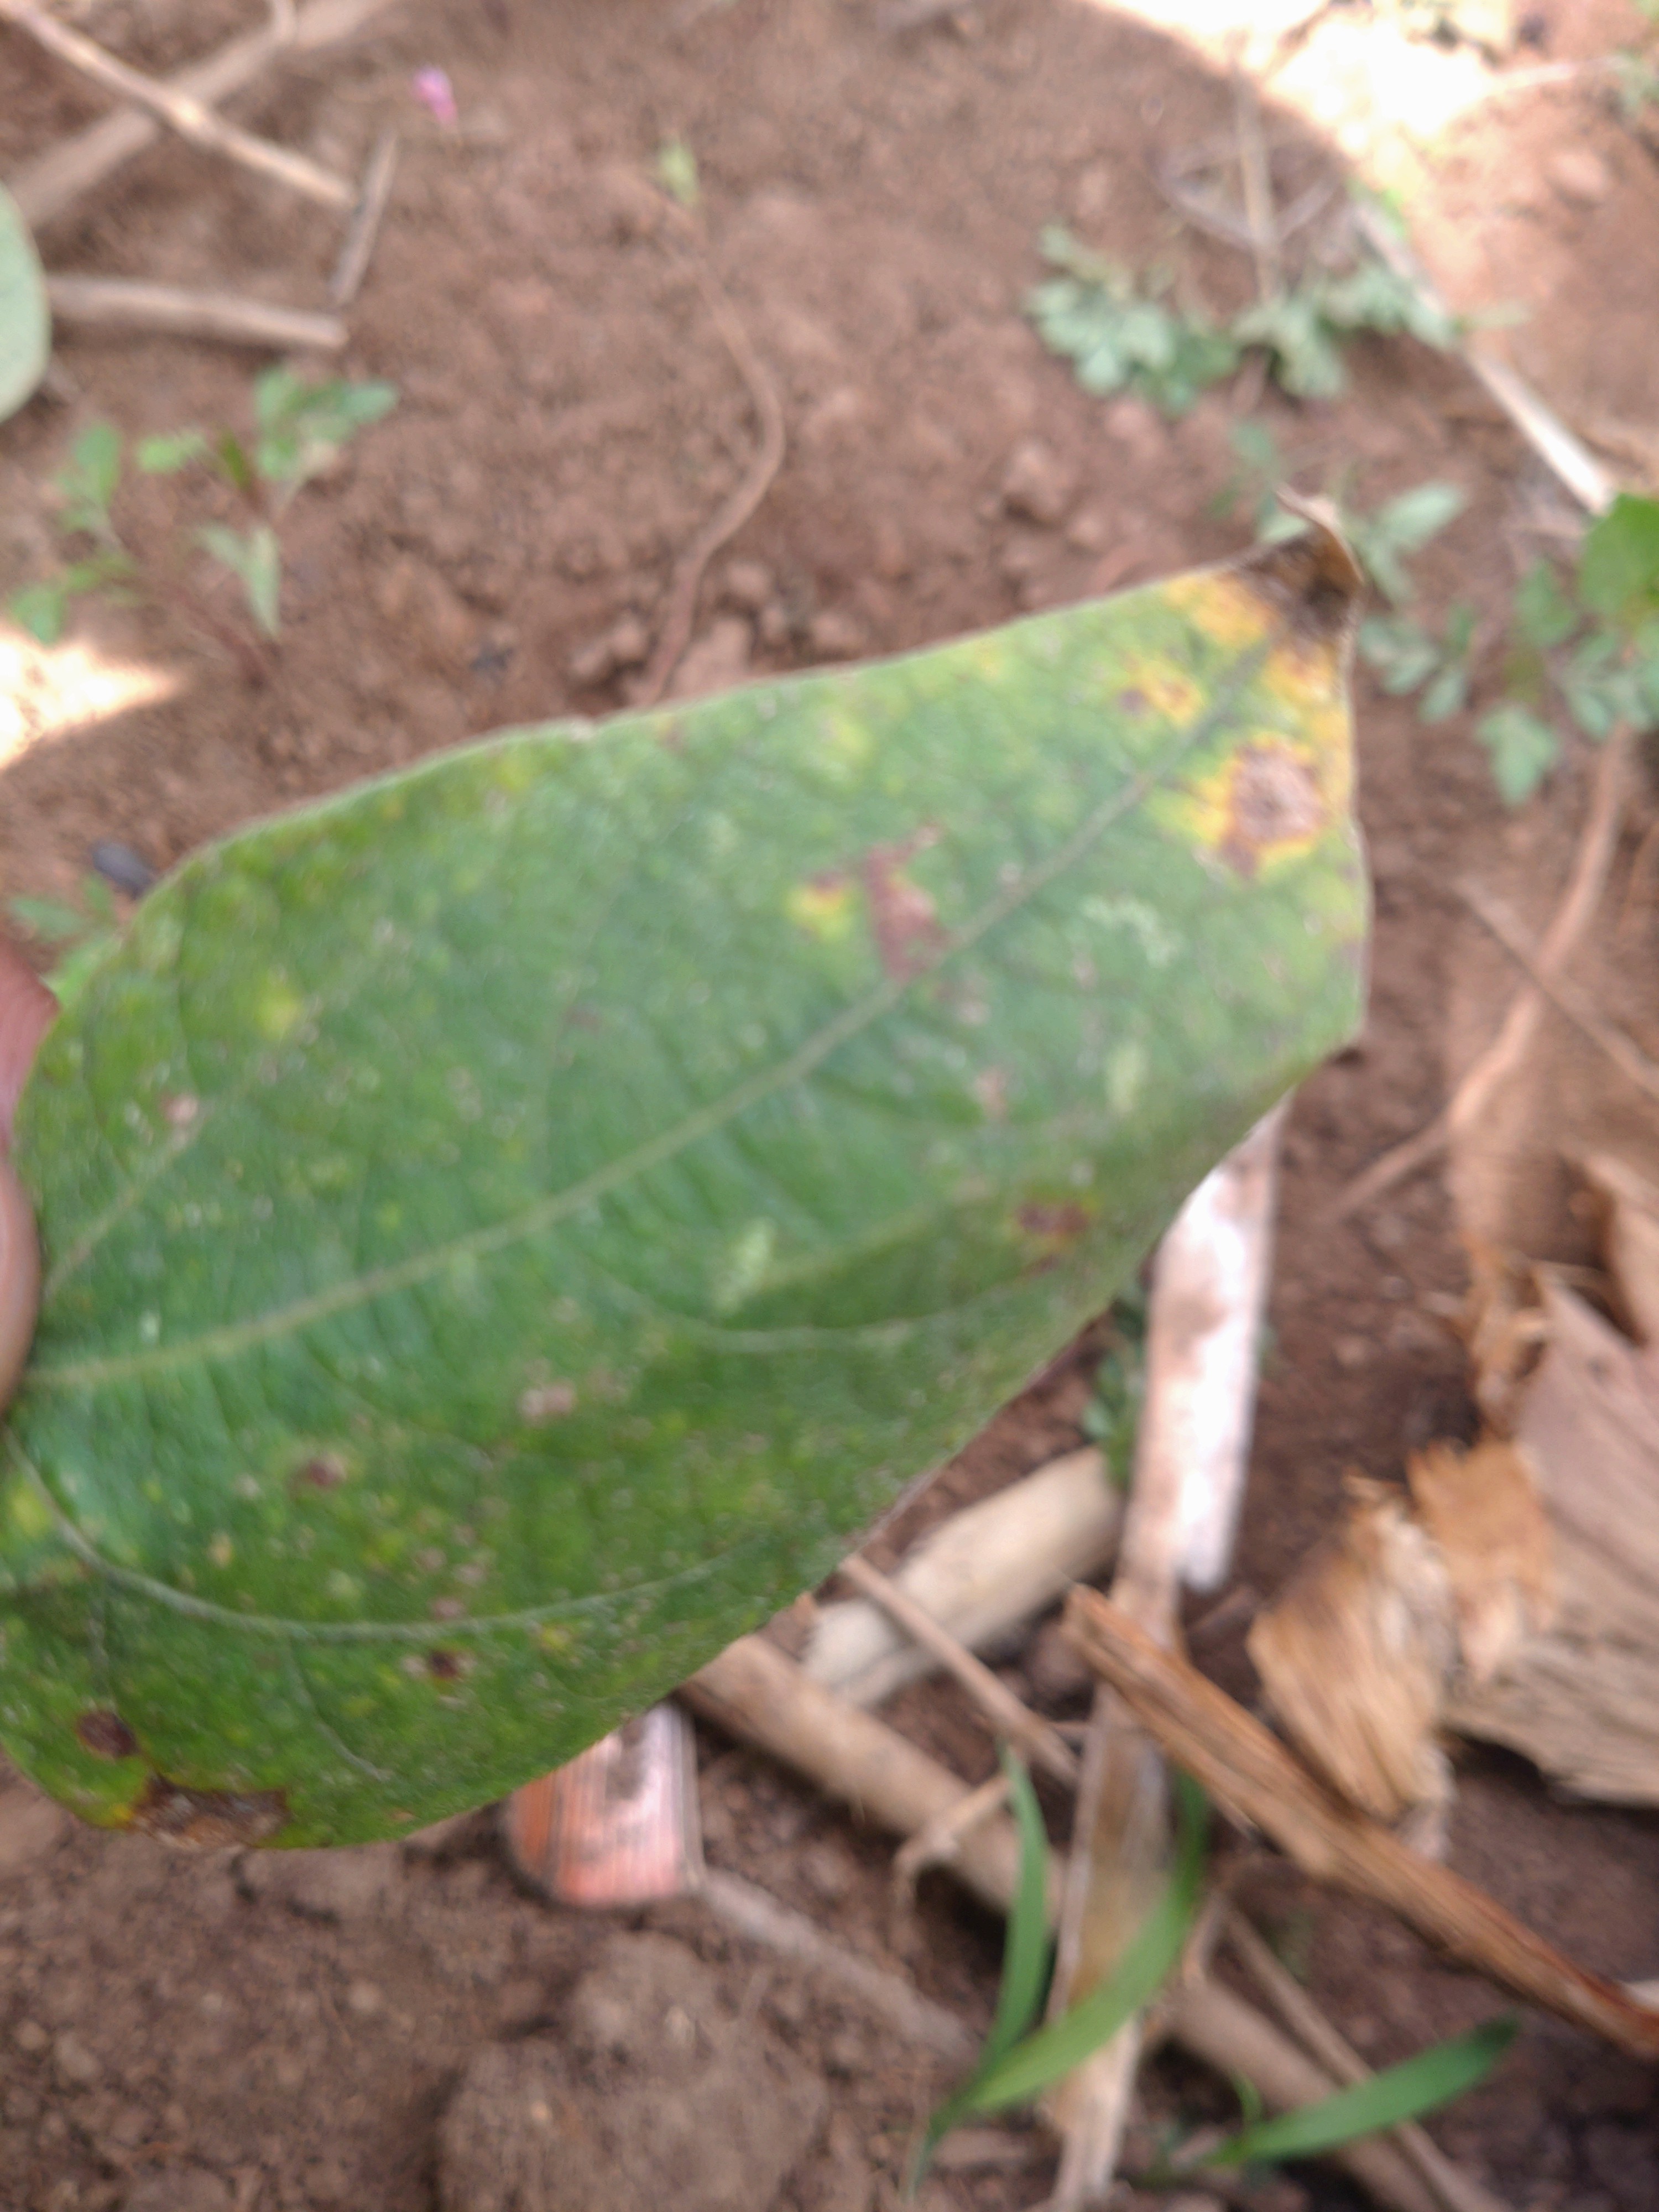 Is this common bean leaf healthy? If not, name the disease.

rust
